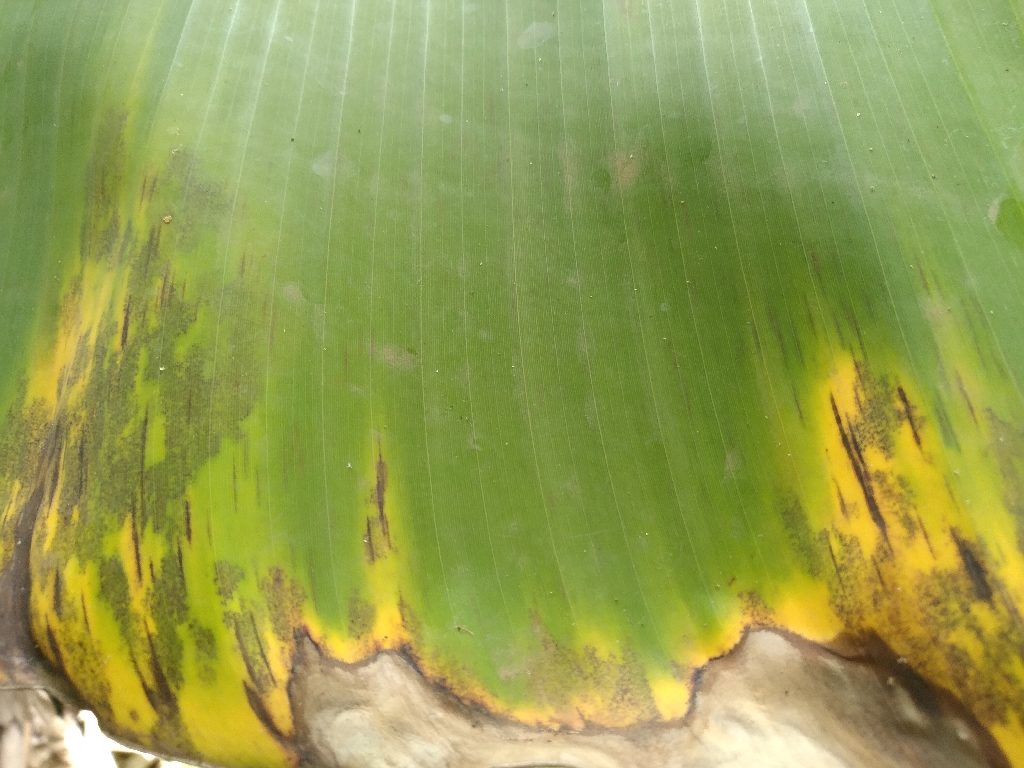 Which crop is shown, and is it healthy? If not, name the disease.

banana, black sigatoka
